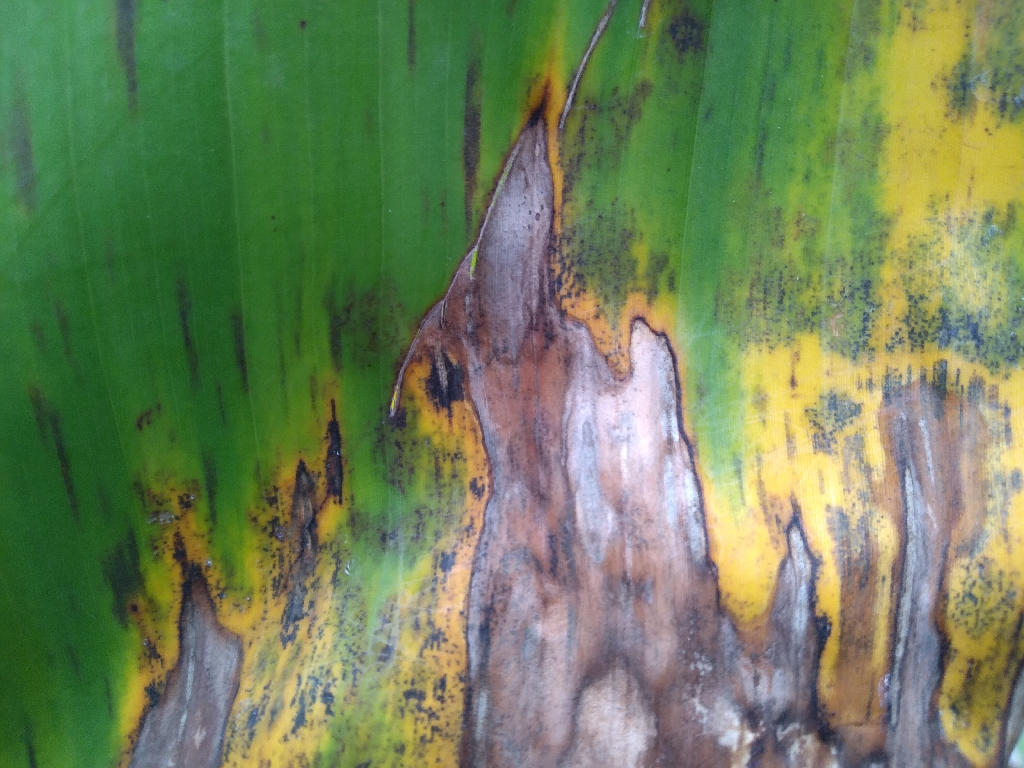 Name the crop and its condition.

banana, black sigatoka
